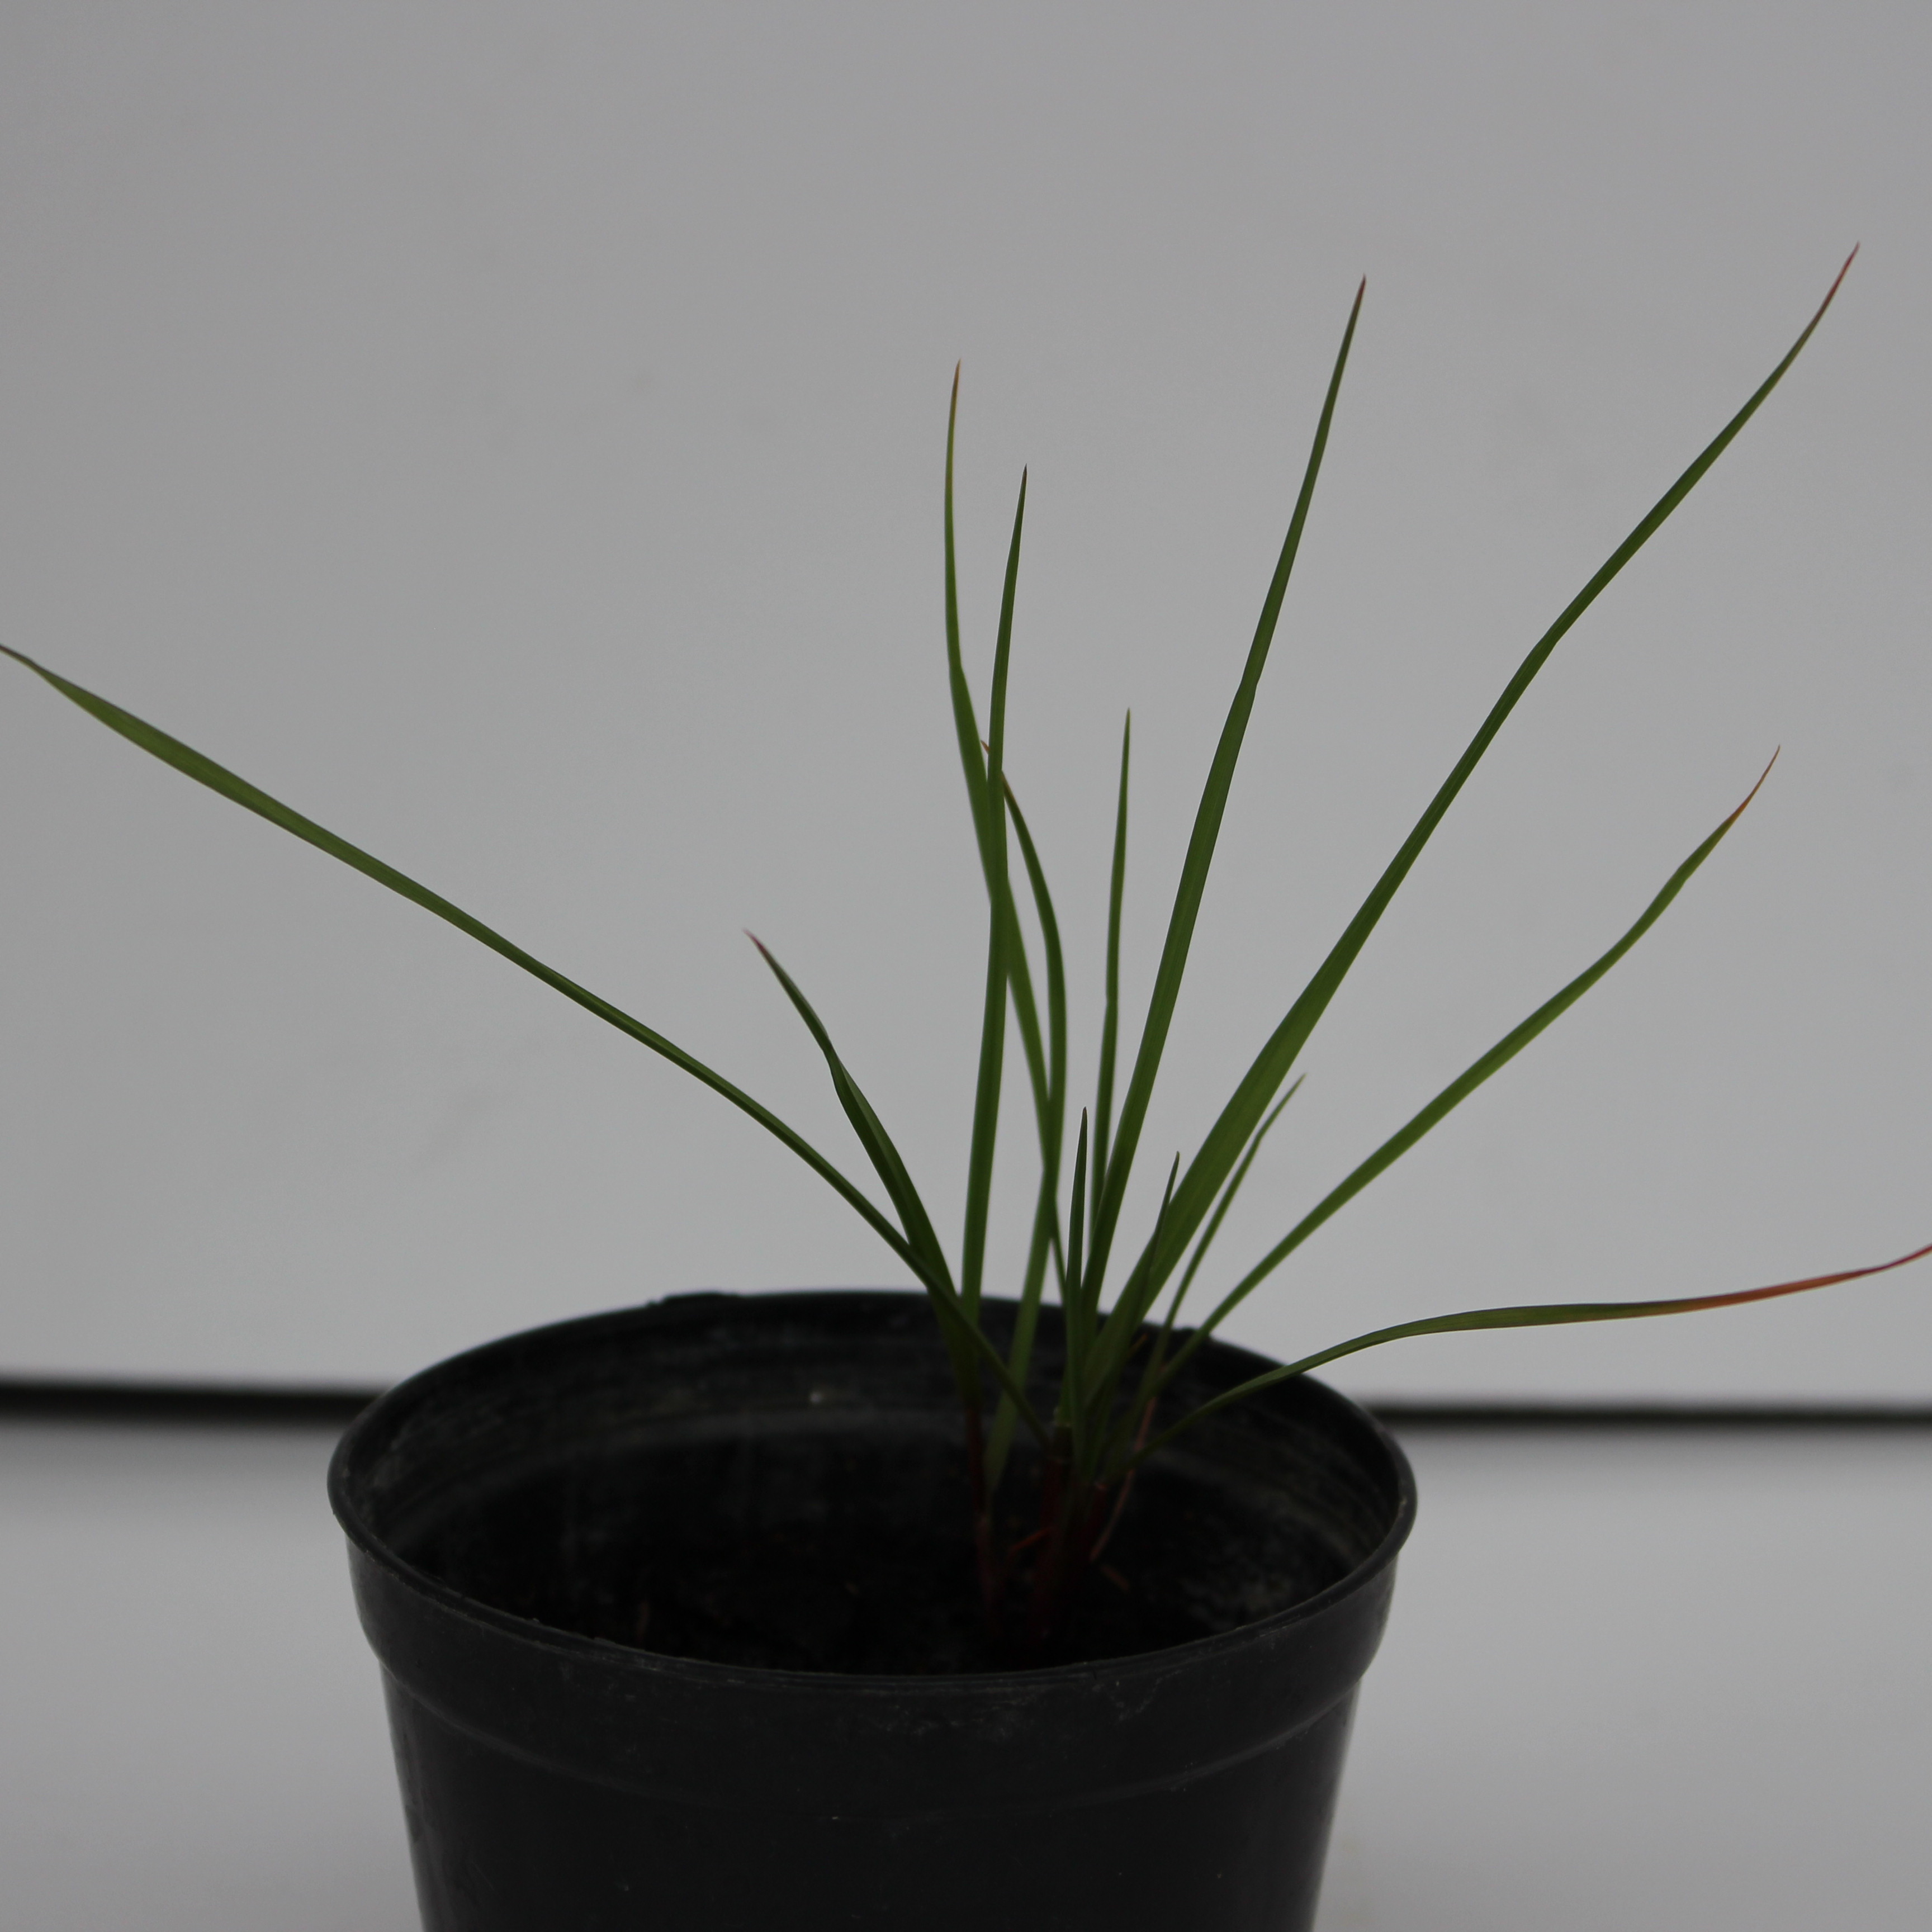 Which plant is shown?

Lolium multiflorum
